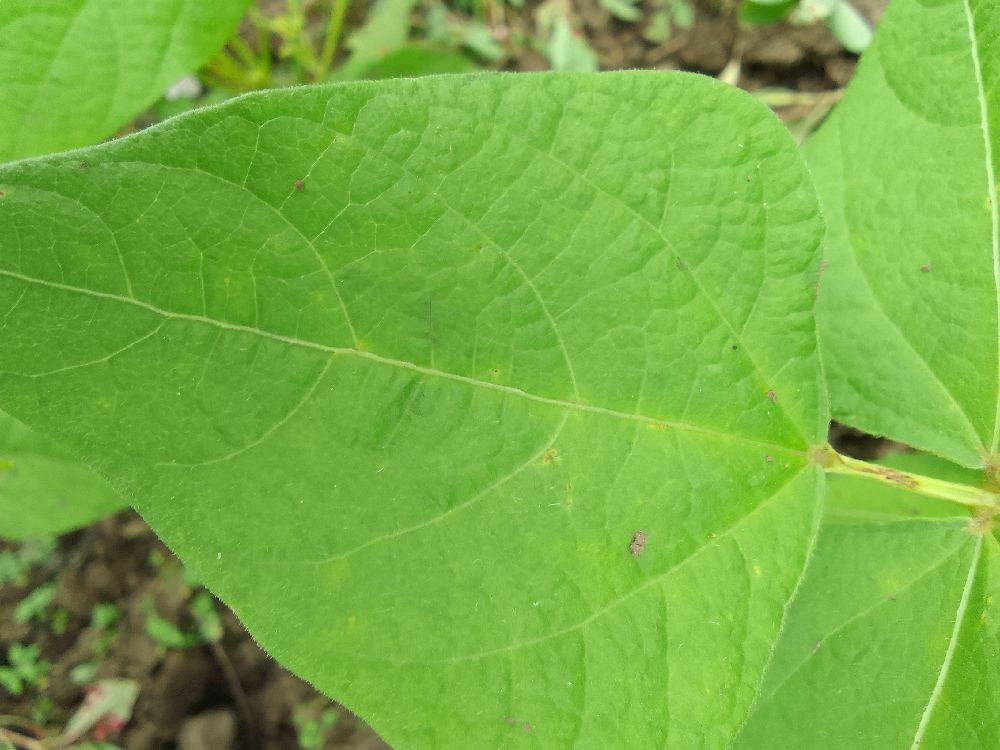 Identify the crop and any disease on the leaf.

common bean, healthy
